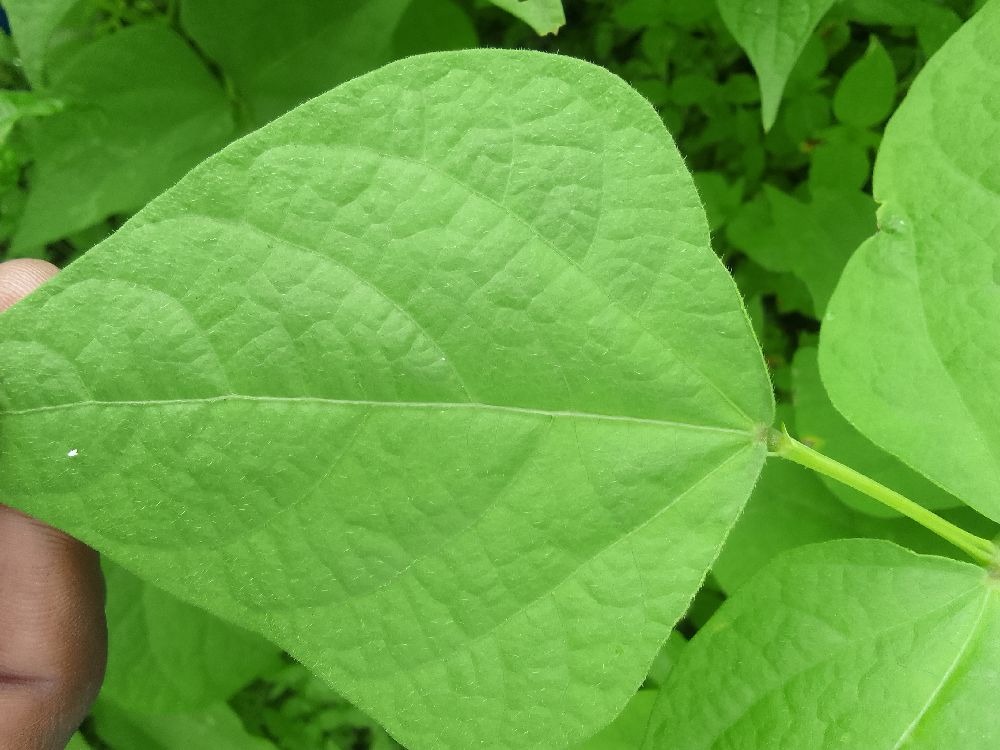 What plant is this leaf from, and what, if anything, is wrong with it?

common bean, healthy
